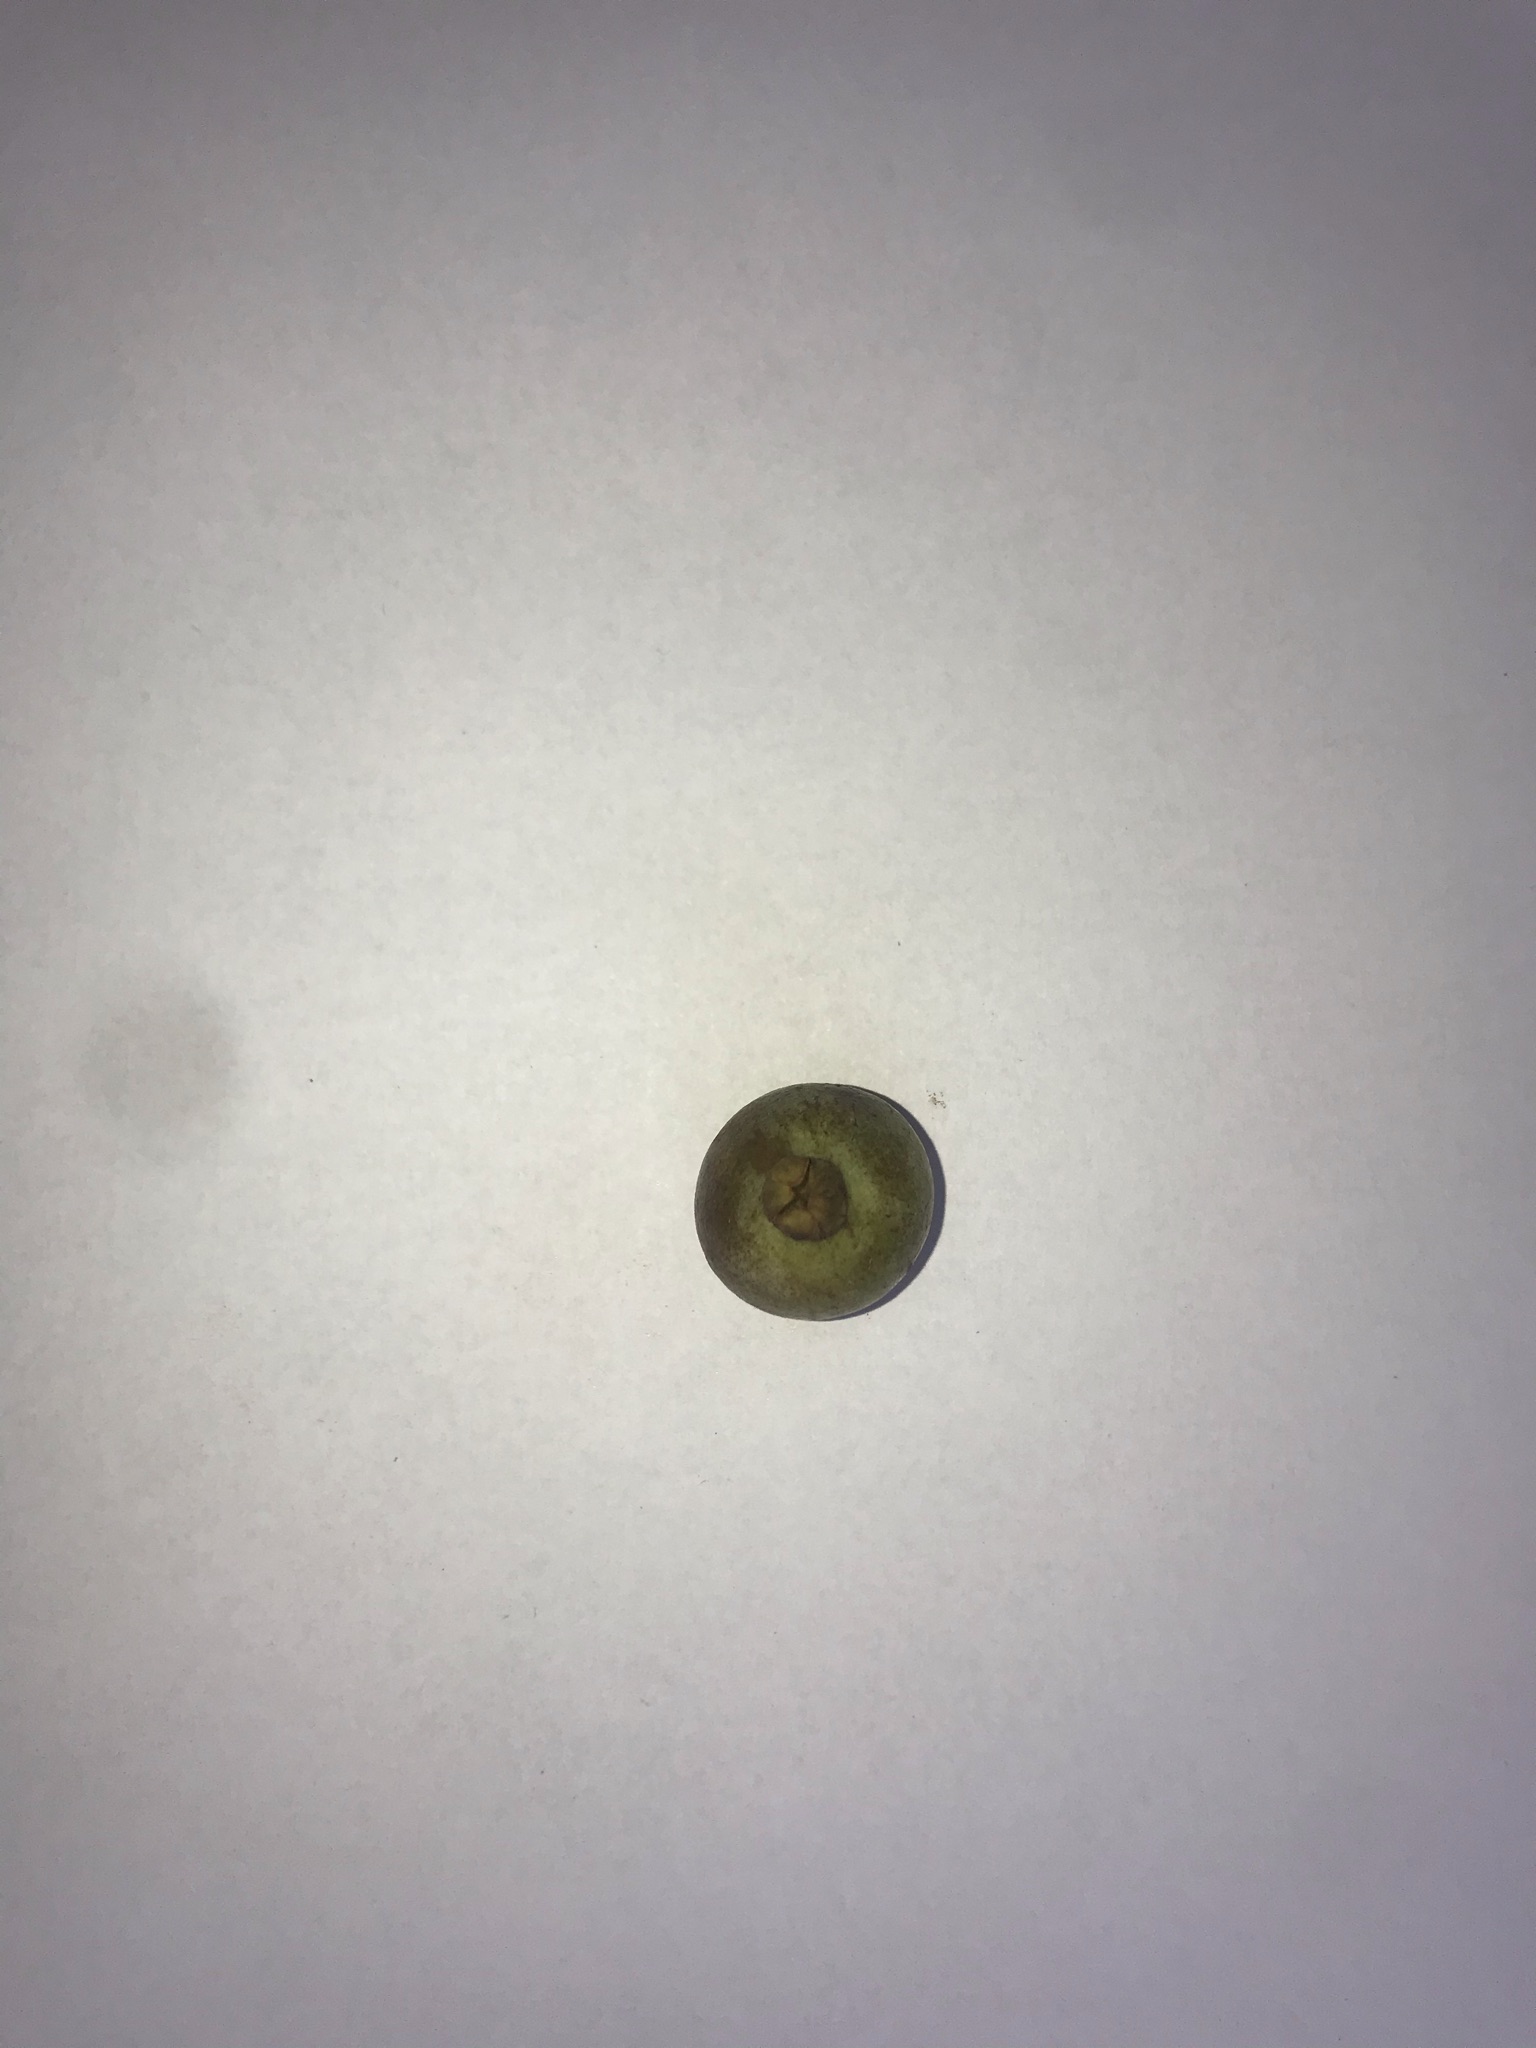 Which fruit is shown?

gabiroba
